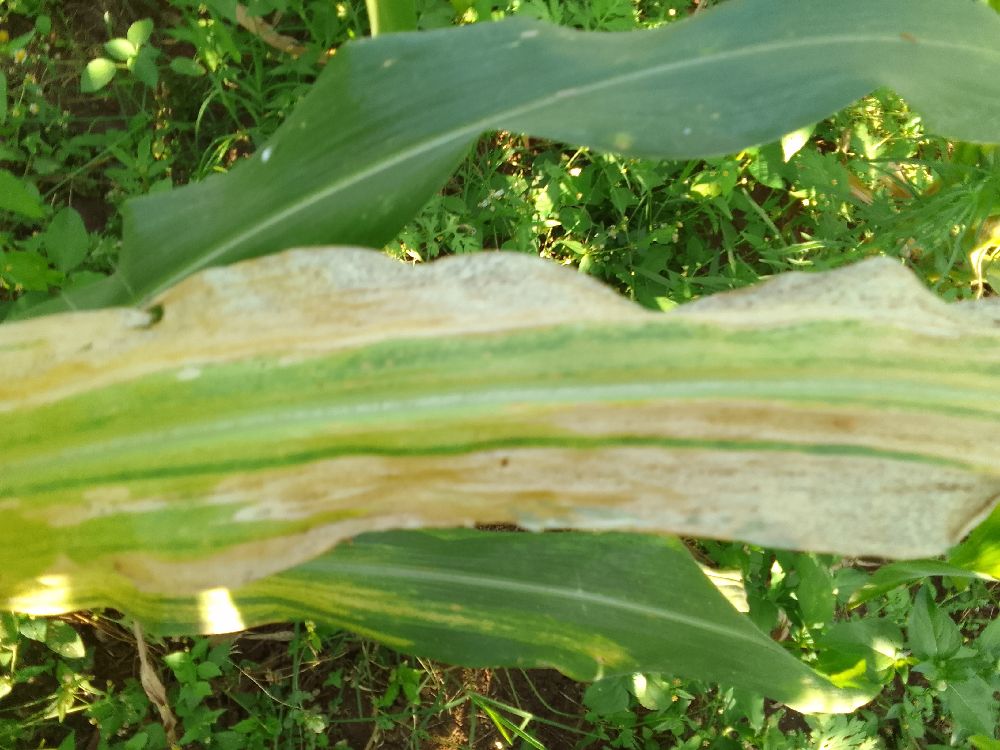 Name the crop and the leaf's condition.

maize, maize lethal necrosis
